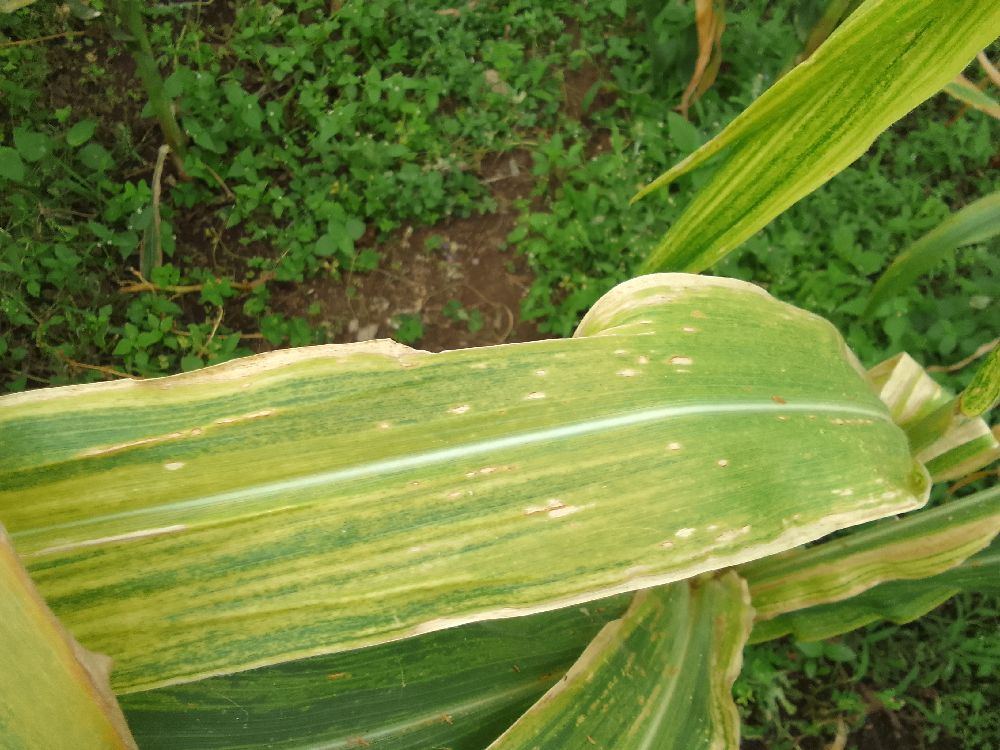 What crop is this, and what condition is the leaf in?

maize, maize lethal necrosis
